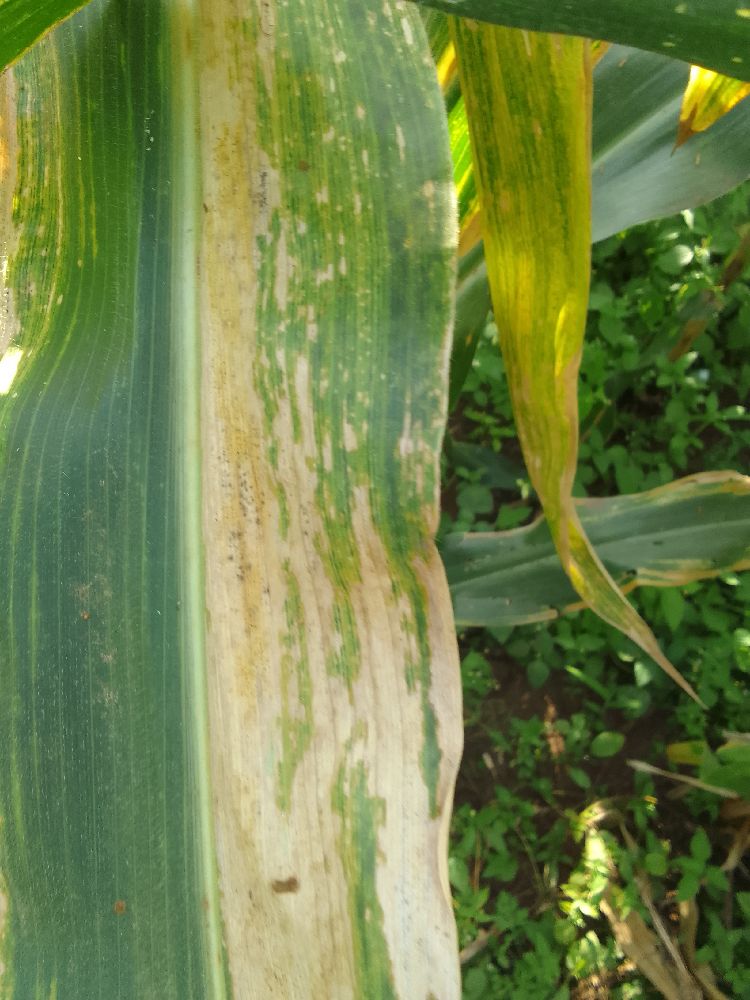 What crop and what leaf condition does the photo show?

maize, maize lethal necrosis
